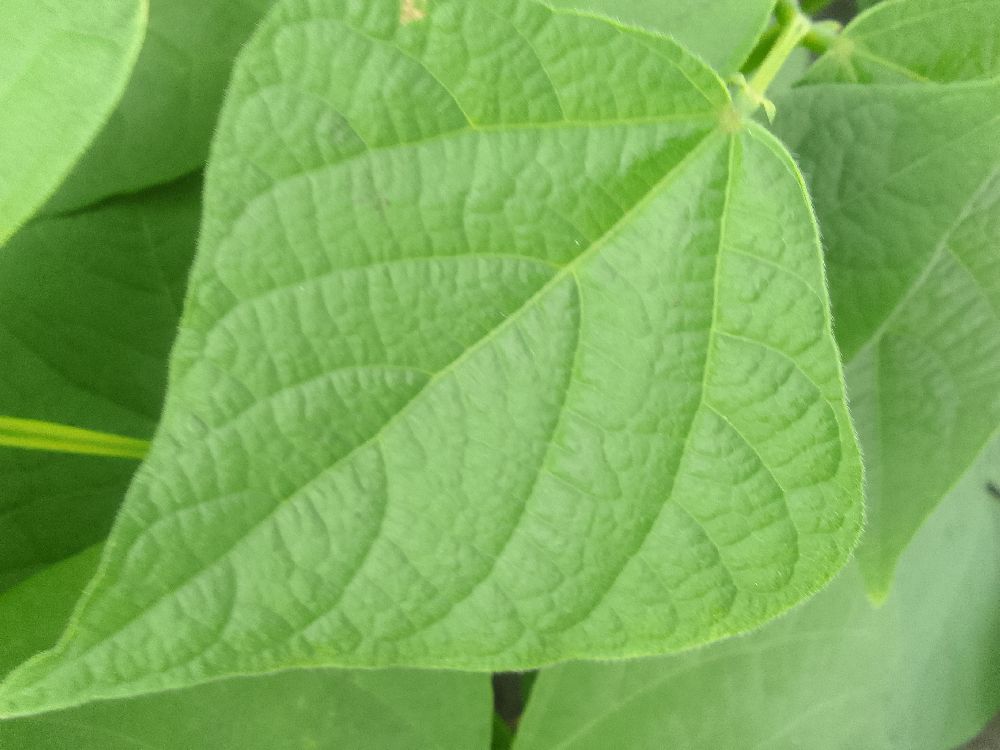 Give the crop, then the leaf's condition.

common bean, healthy
